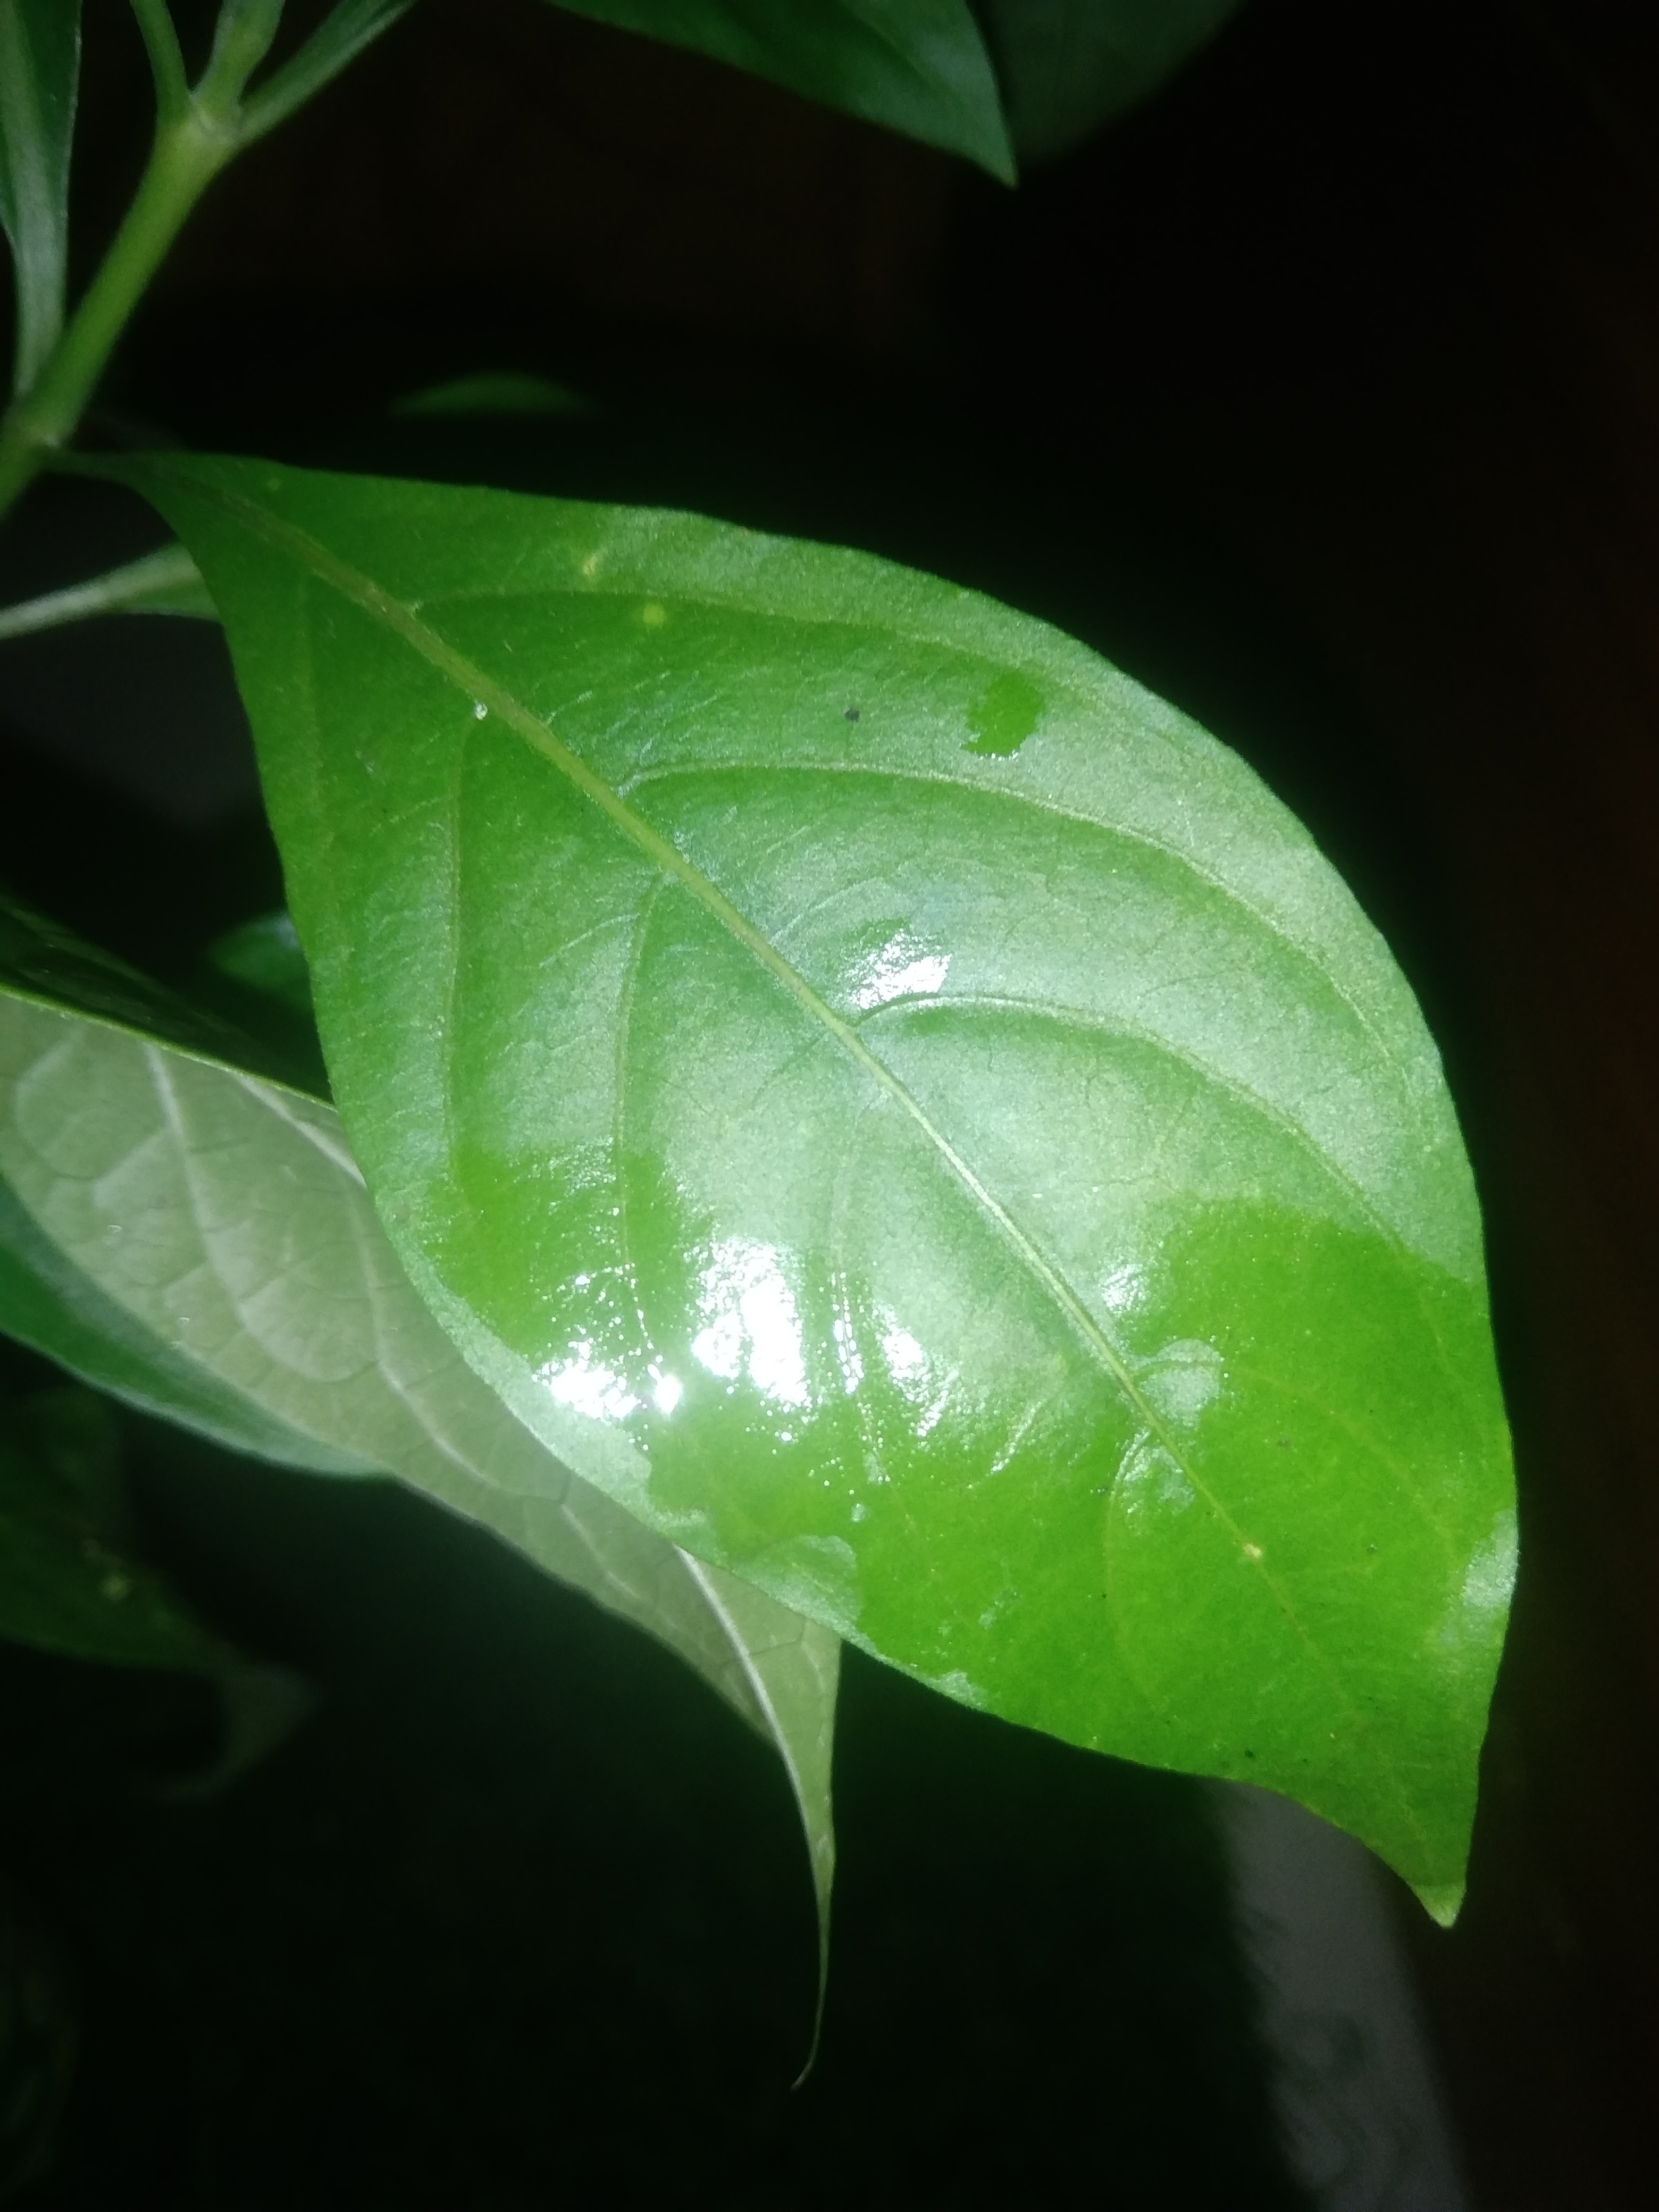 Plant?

vasaka
